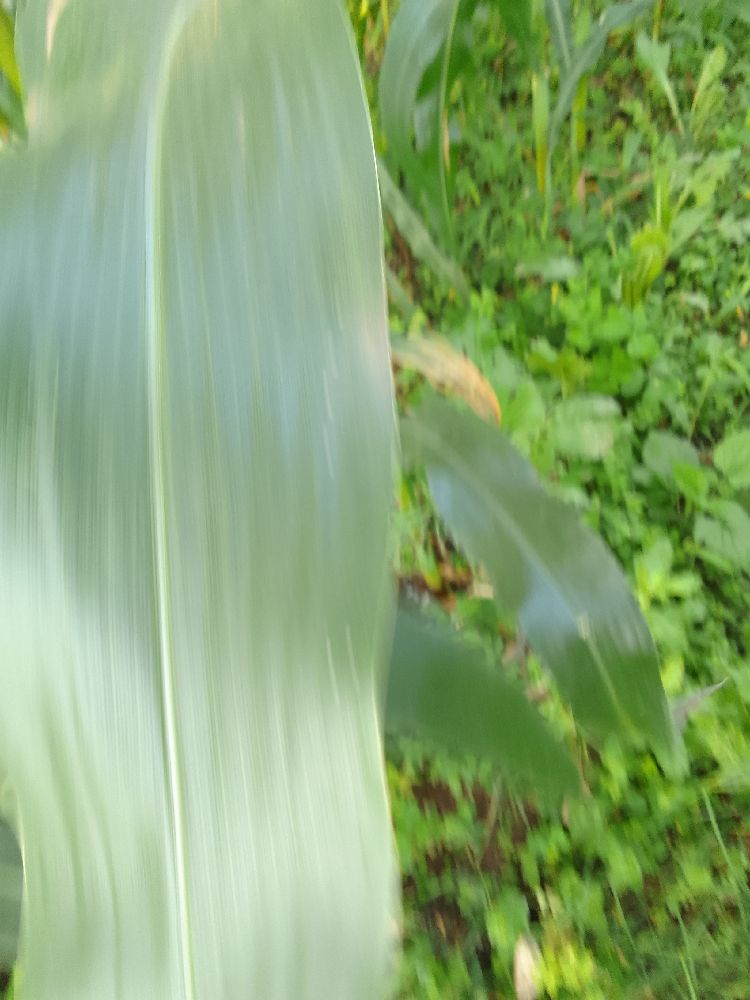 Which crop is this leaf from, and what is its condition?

maize, healthy
